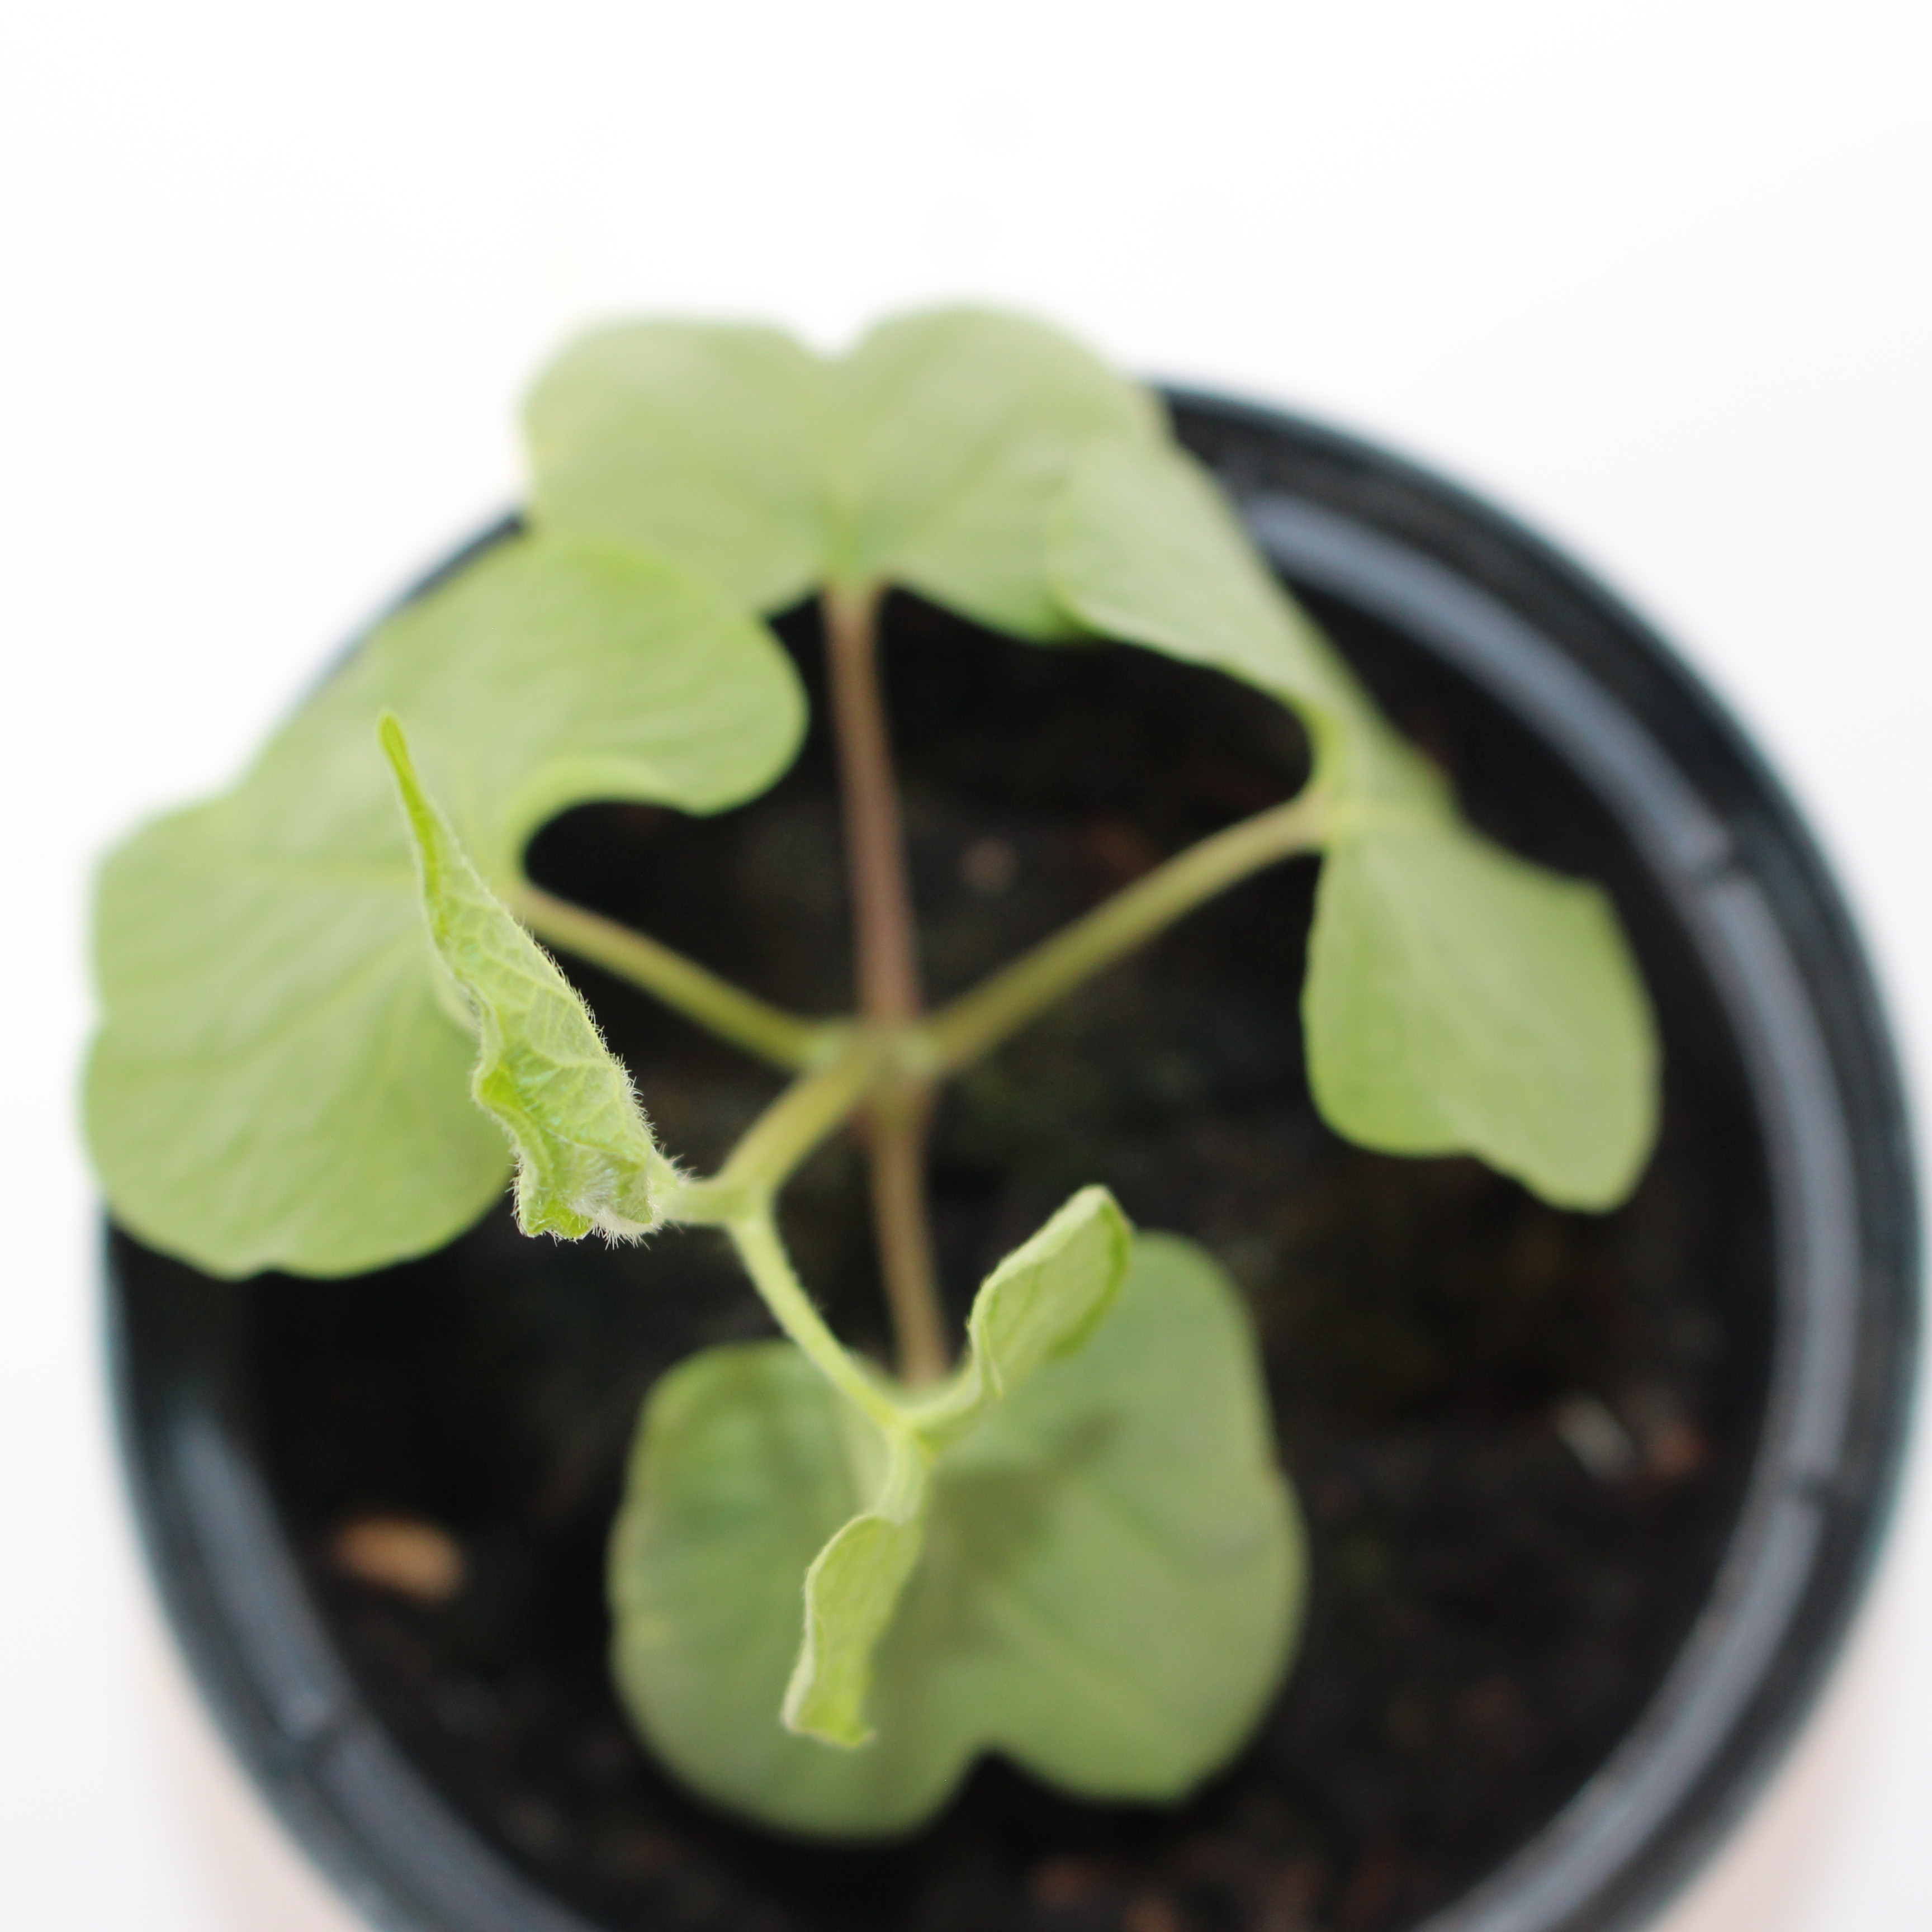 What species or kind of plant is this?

Convolvulus arvensis
